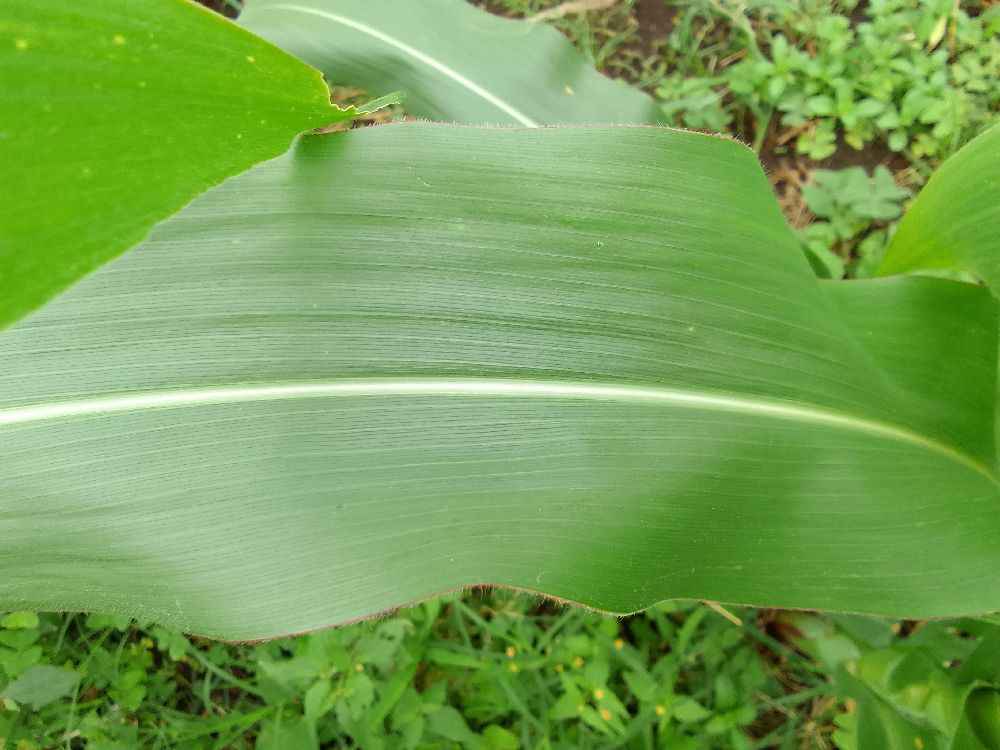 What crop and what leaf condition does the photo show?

maize, healthy
